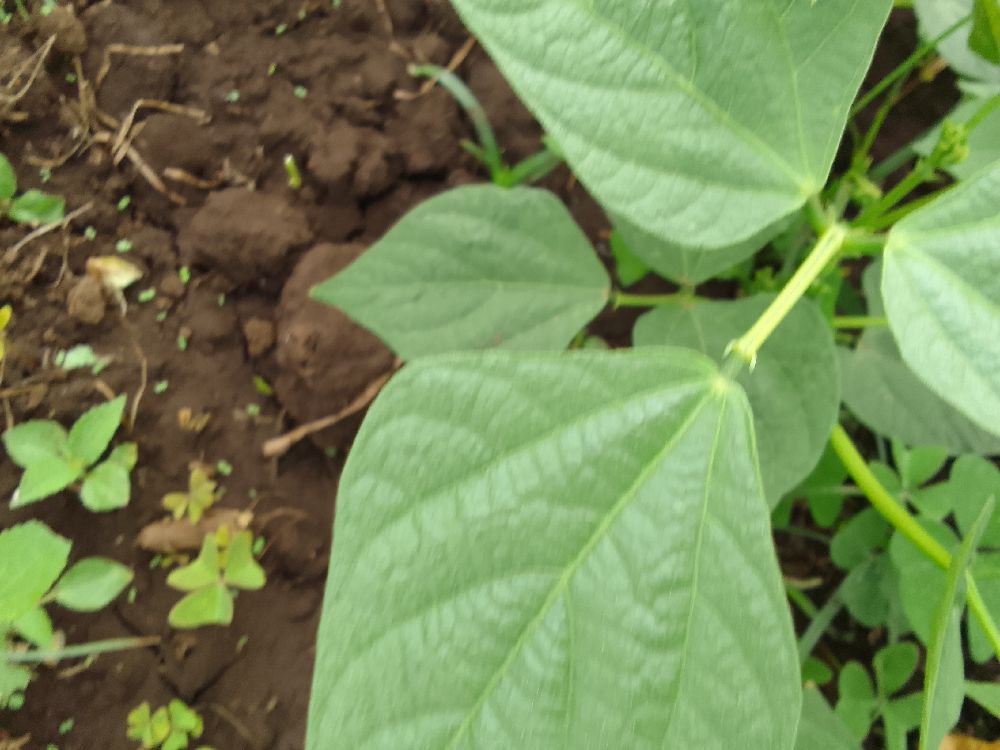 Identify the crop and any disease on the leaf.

common bean, healthy
